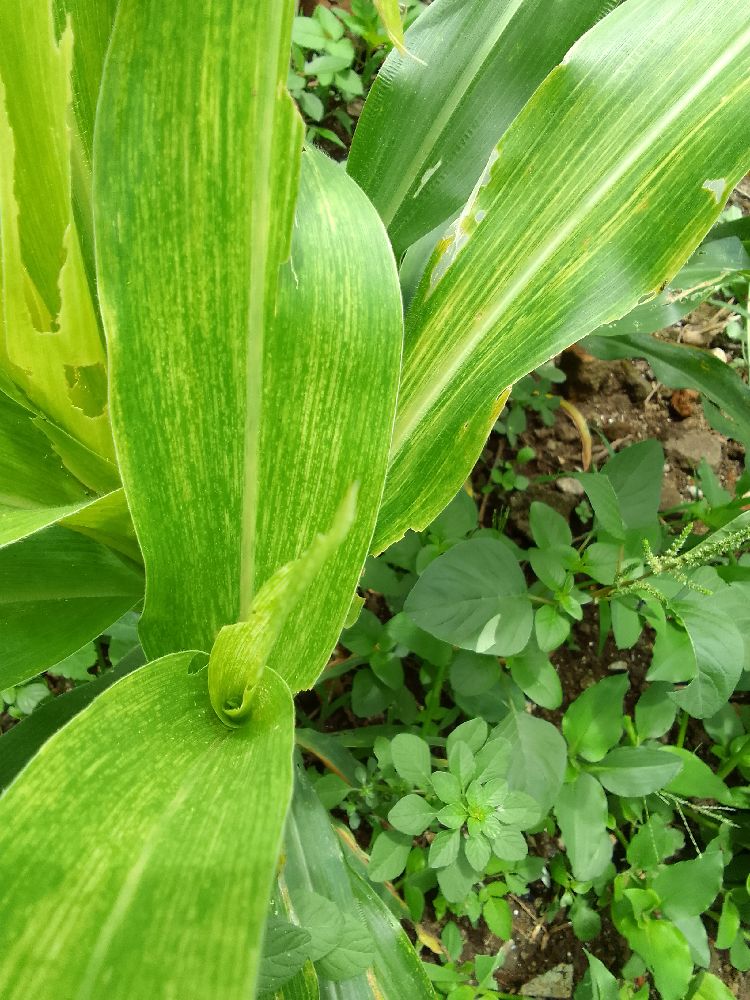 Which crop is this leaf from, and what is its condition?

maize, maize lethal necrosis
